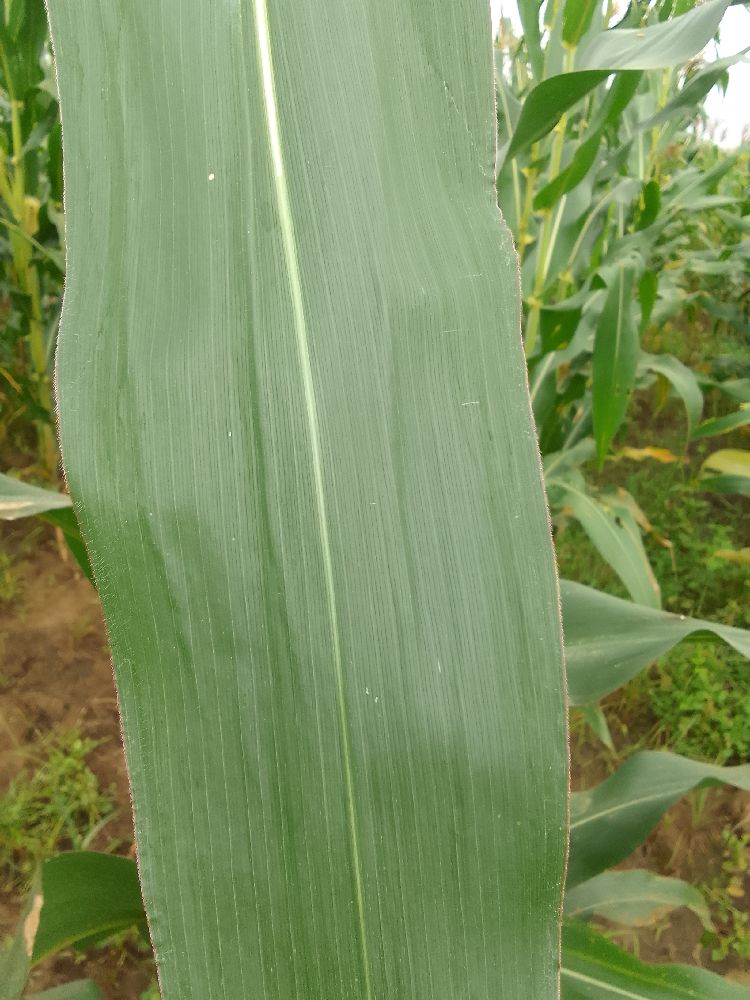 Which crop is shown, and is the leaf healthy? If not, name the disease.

maize, healthy
